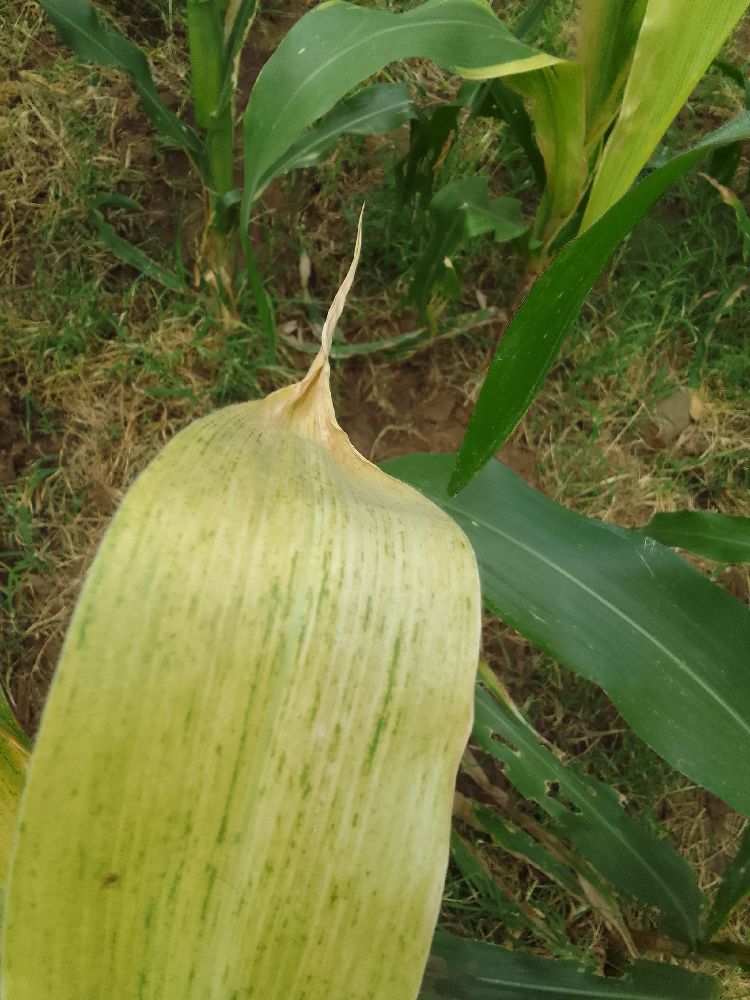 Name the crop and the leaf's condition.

maize, maize lethal necrosis
